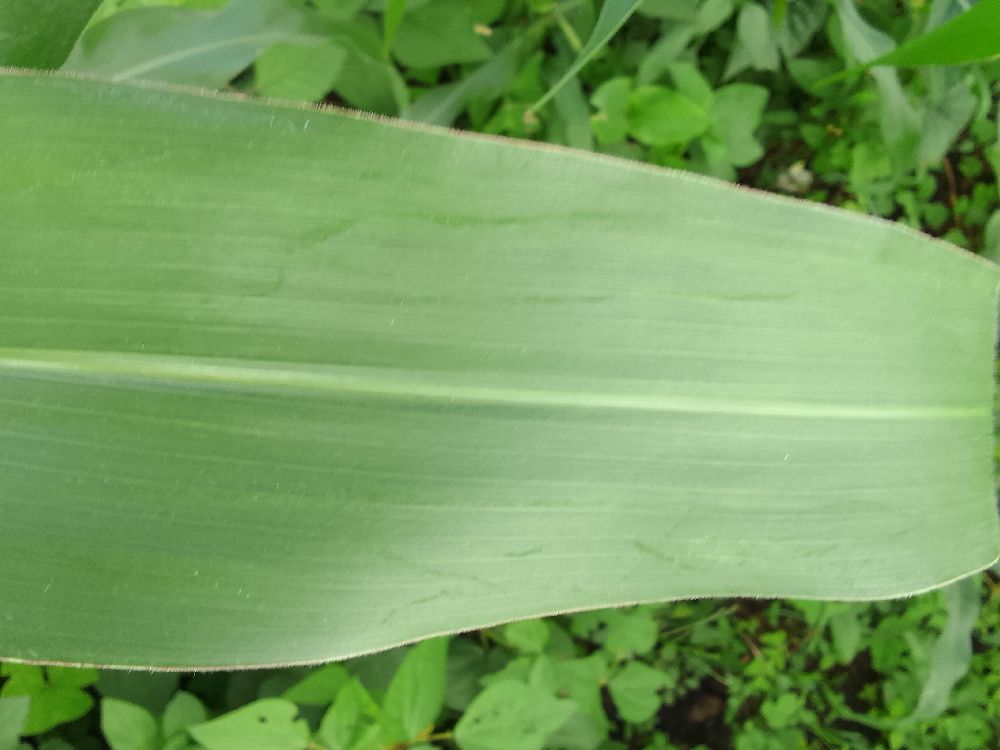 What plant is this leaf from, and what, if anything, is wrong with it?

maize, healthy
